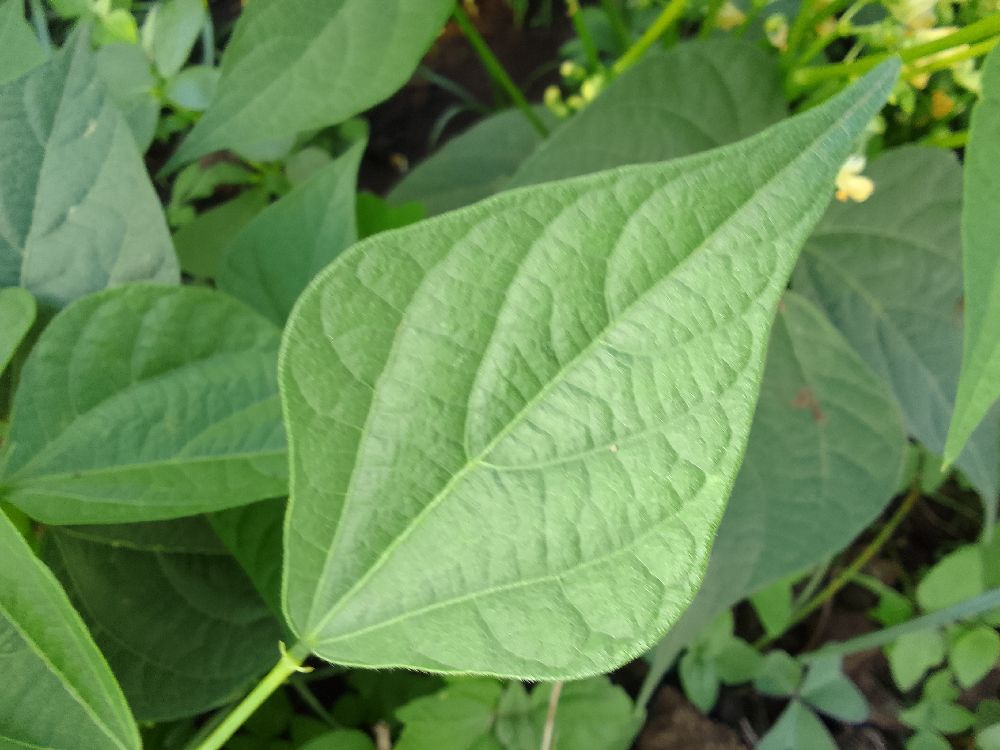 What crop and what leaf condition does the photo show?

common bean, healthy
